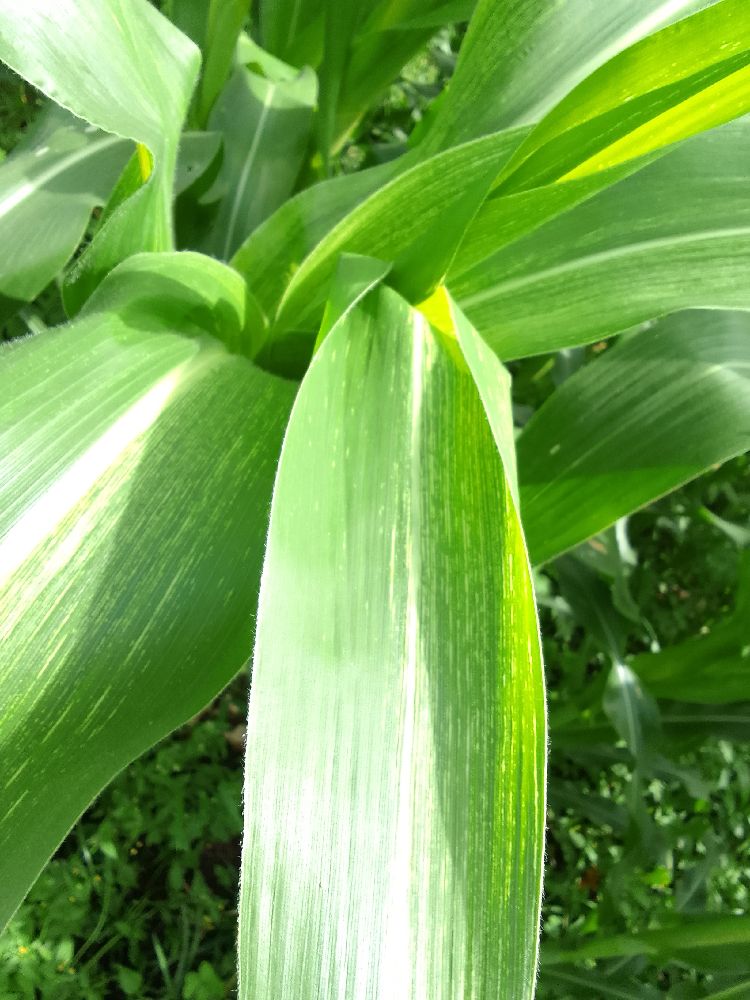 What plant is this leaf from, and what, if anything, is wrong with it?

maize, maize streak virus
